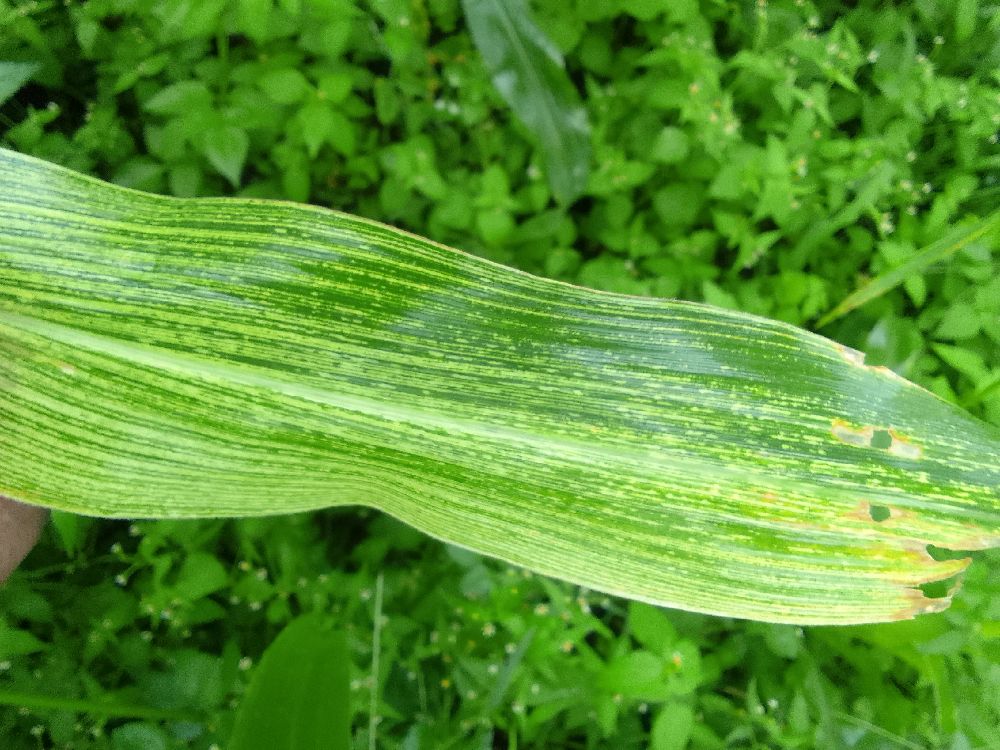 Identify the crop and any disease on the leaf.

maize, maize streak virus
